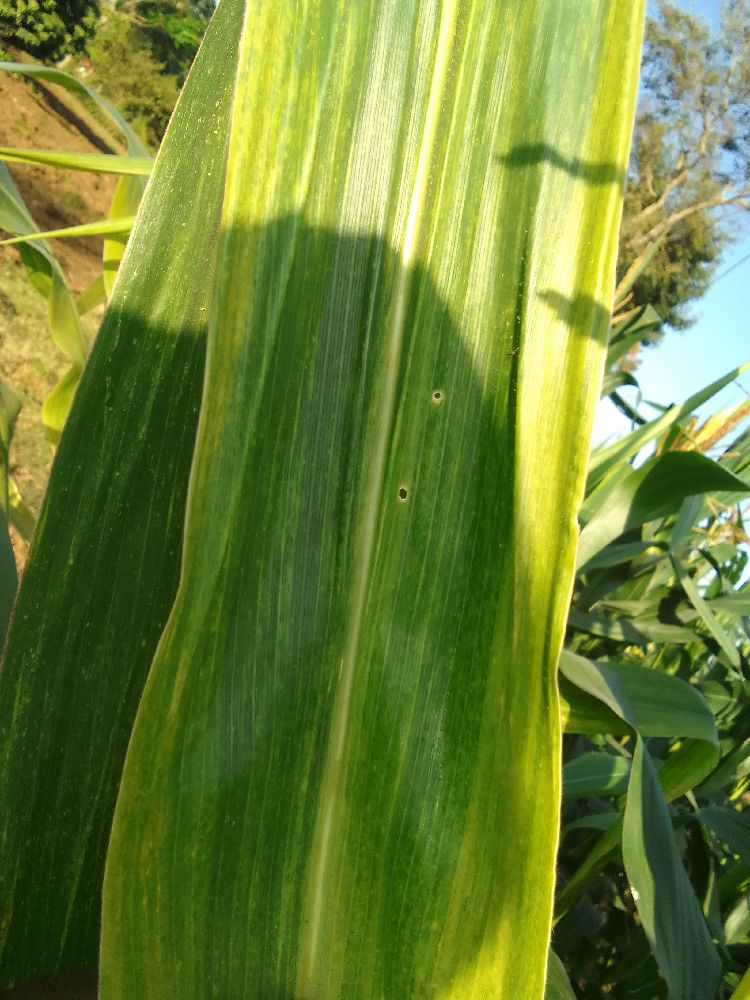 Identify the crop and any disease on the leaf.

maize, maize lethal necrosis
